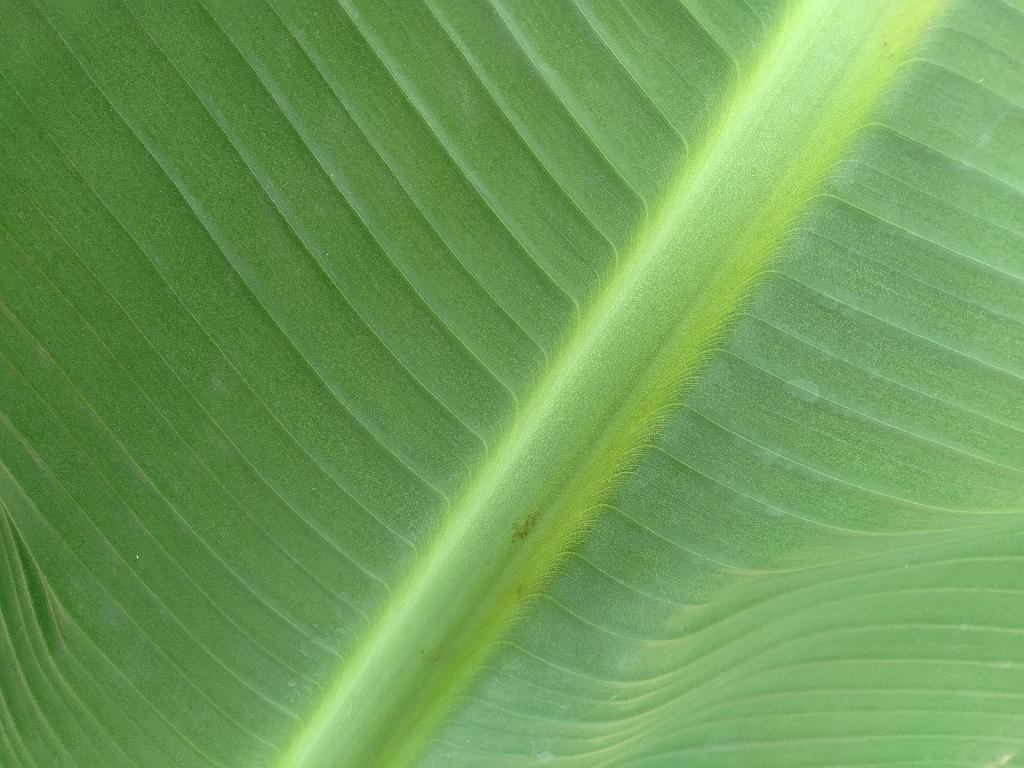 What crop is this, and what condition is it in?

banana, healthy
